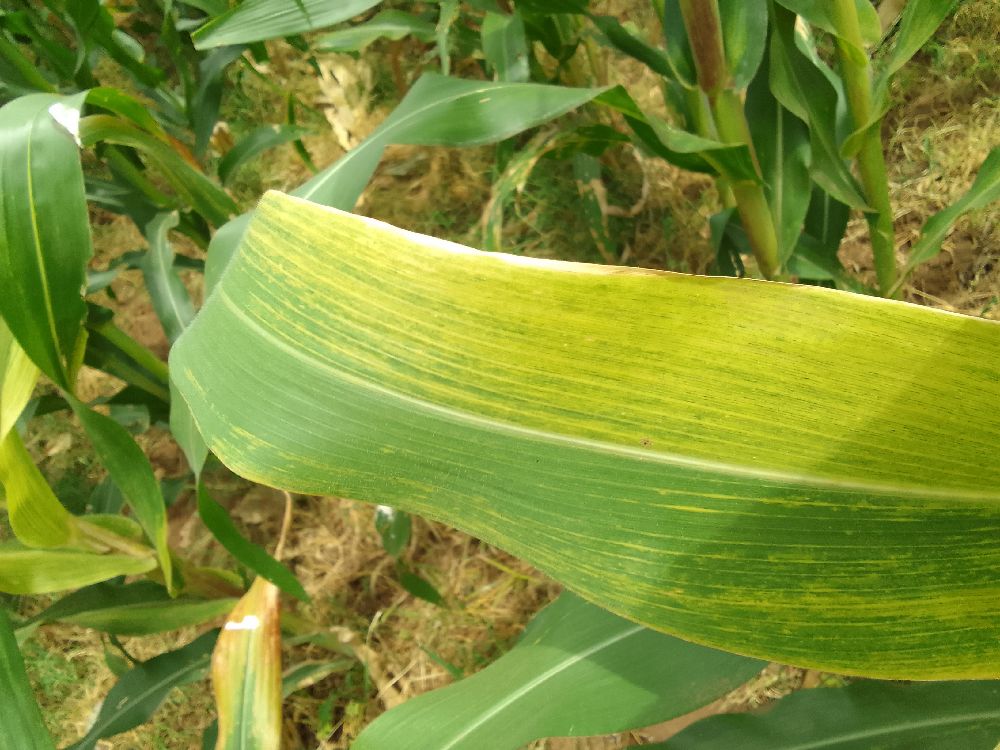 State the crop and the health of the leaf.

maize, maize lethal necrosis
